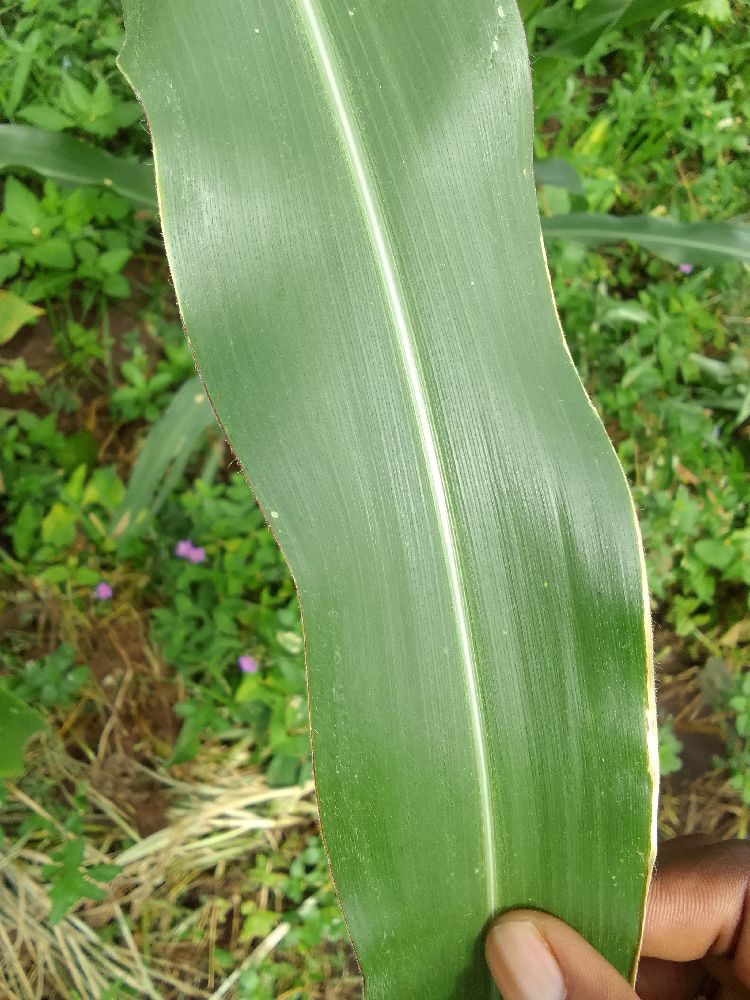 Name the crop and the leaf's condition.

maize, healthy
